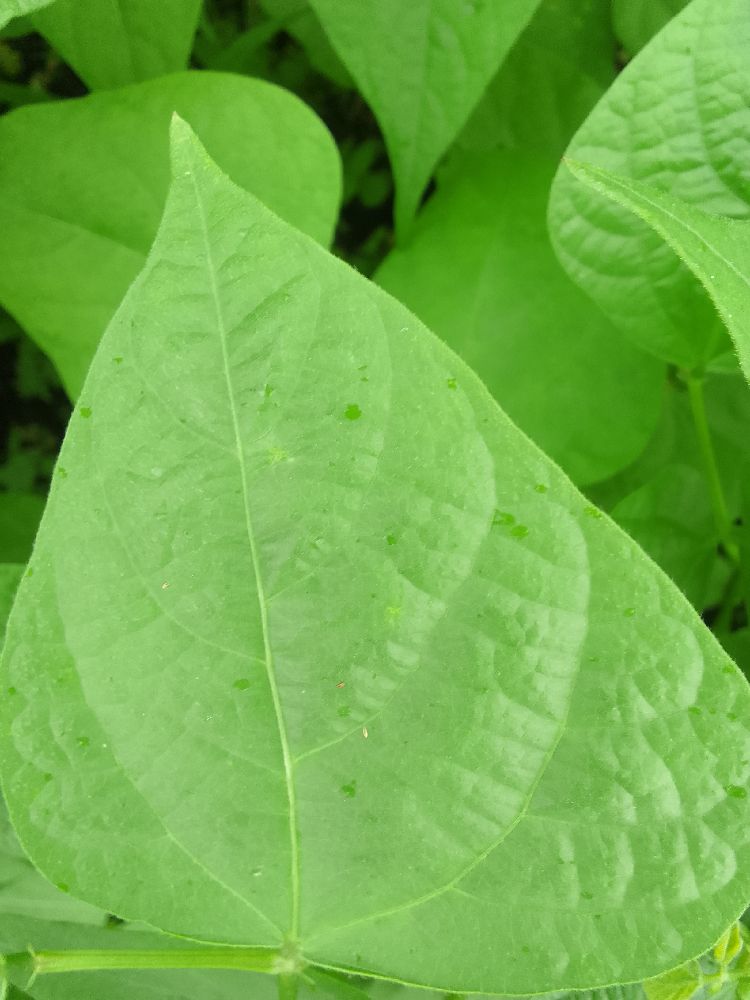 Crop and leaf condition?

common bean, healthy
